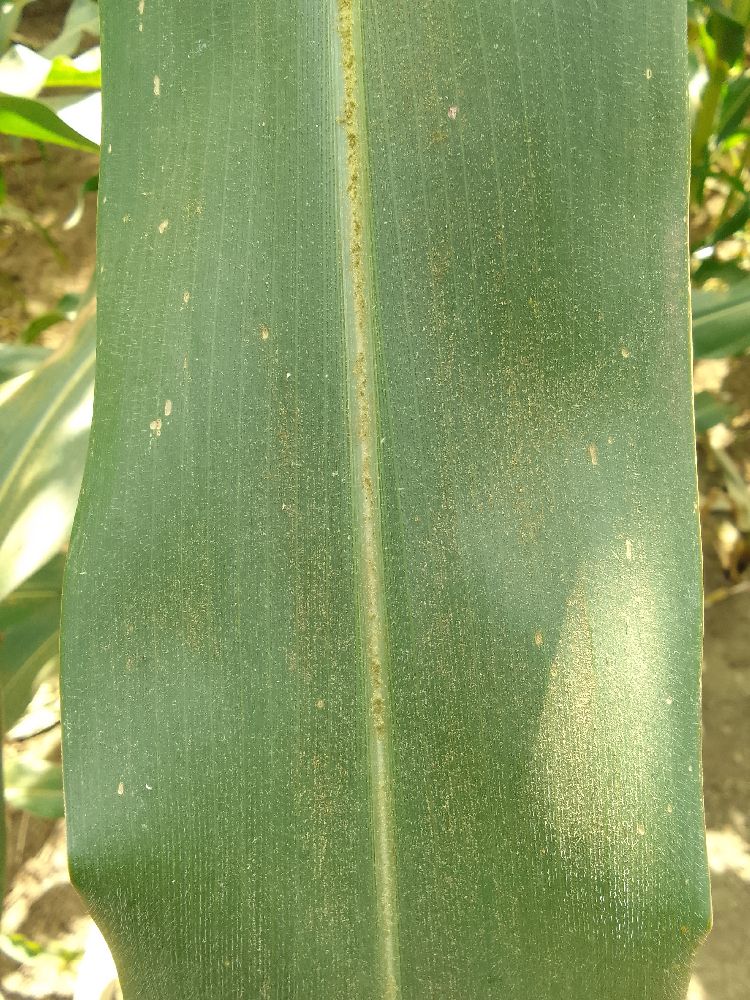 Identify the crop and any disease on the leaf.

maize, healthy
